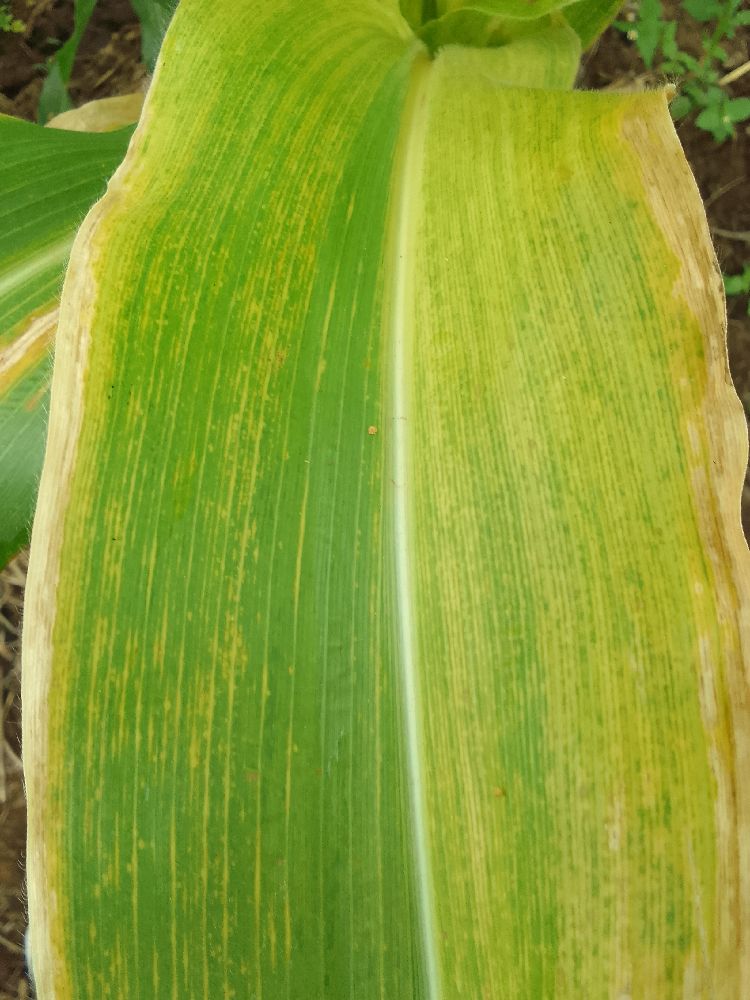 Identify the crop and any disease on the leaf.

maize, maize lethal necrosis
